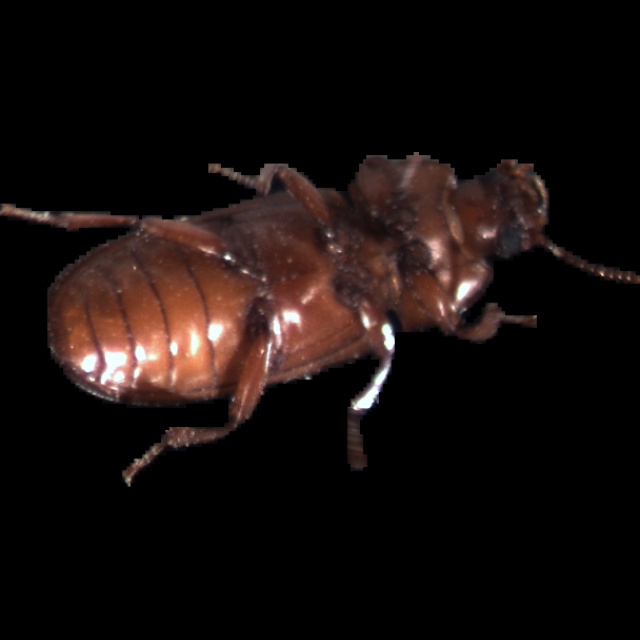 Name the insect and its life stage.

mealworm beetle
